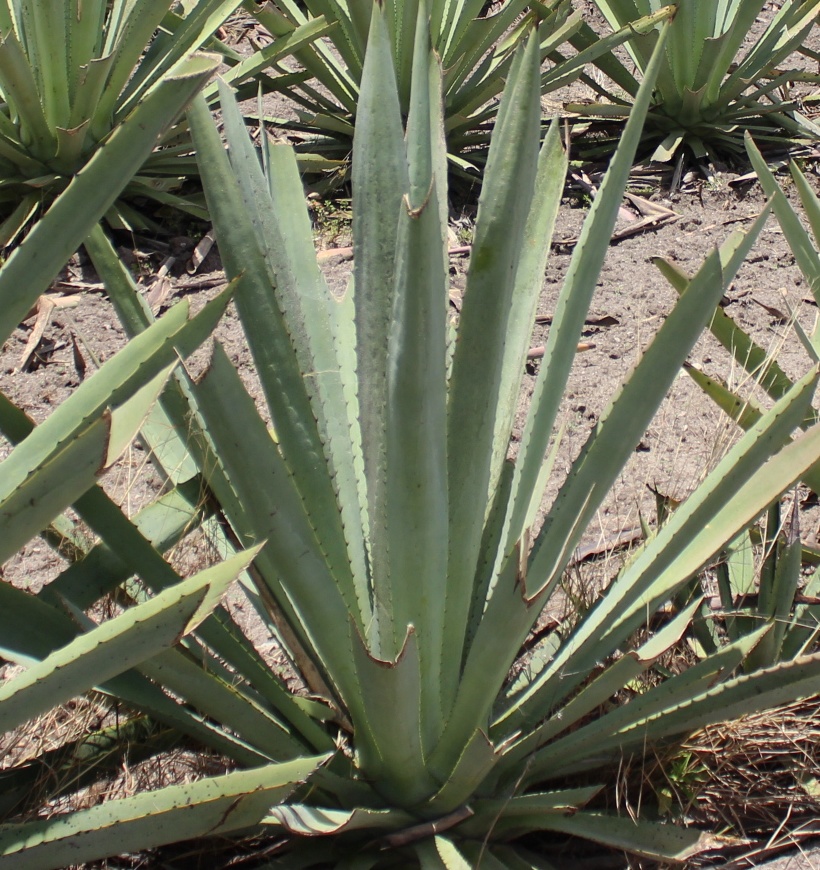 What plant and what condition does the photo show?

agave, healthy
